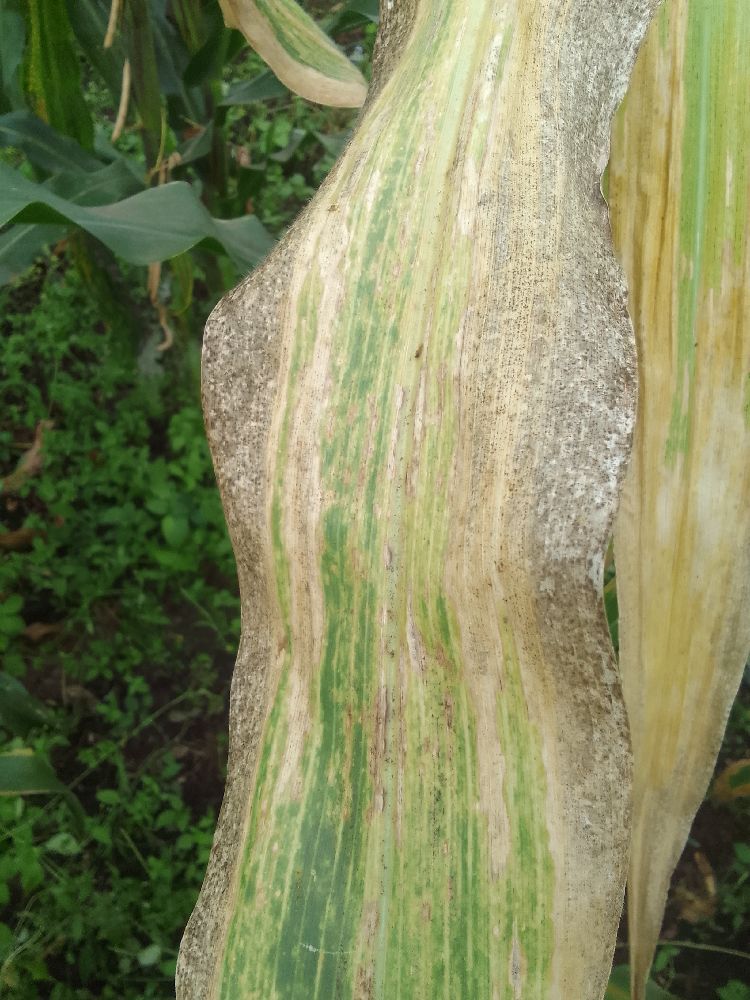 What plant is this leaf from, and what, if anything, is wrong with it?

maize, maize lethal necrosis
